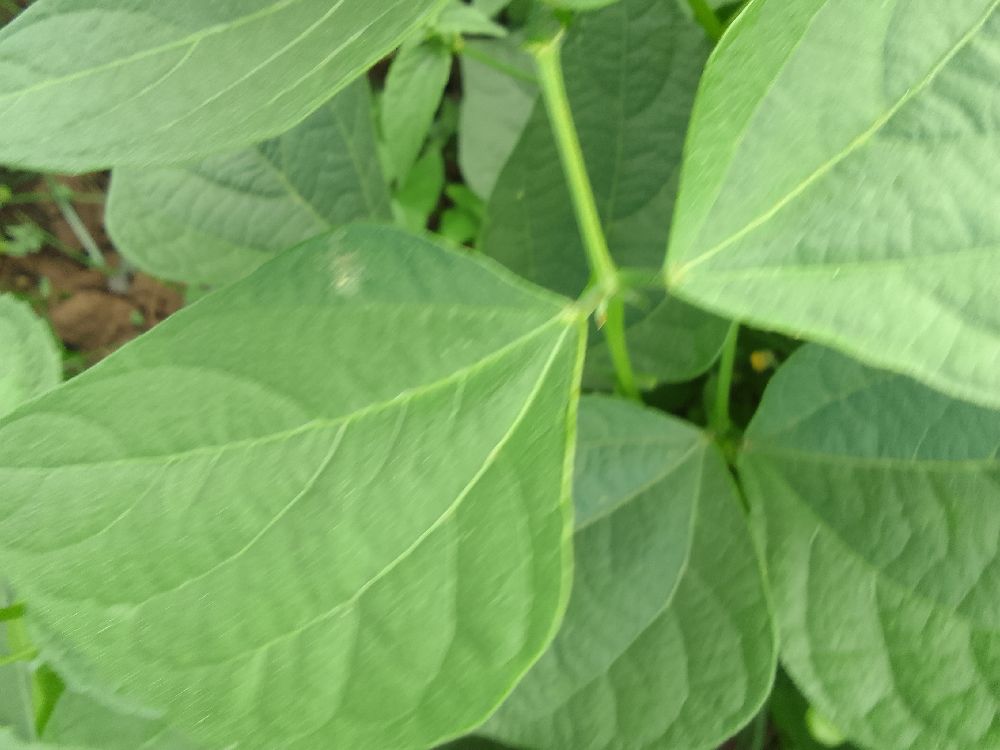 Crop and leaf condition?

common bean, healthy
